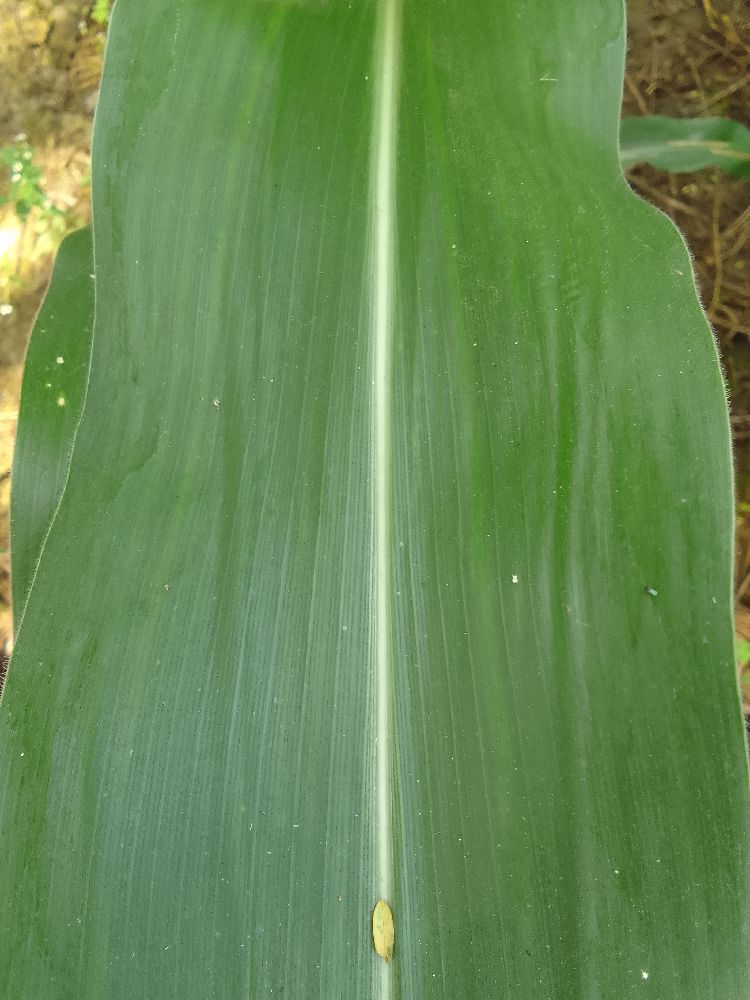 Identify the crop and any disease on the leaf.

maize, healthy
